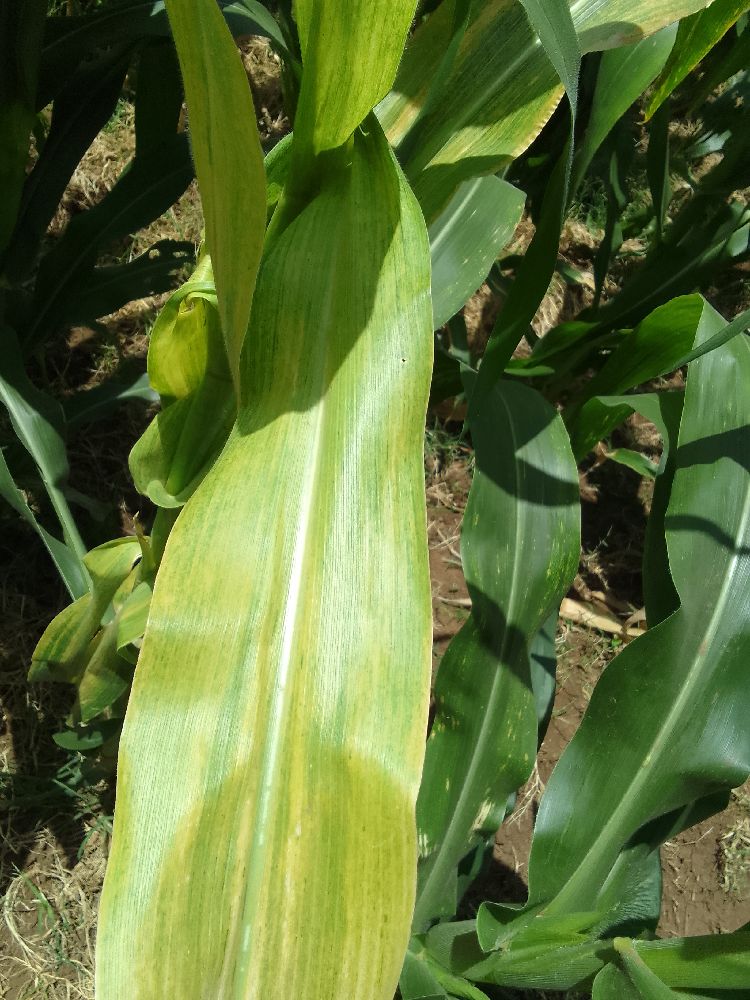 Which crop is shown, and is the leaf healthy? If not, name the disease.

maize, maize lethal necrosis
